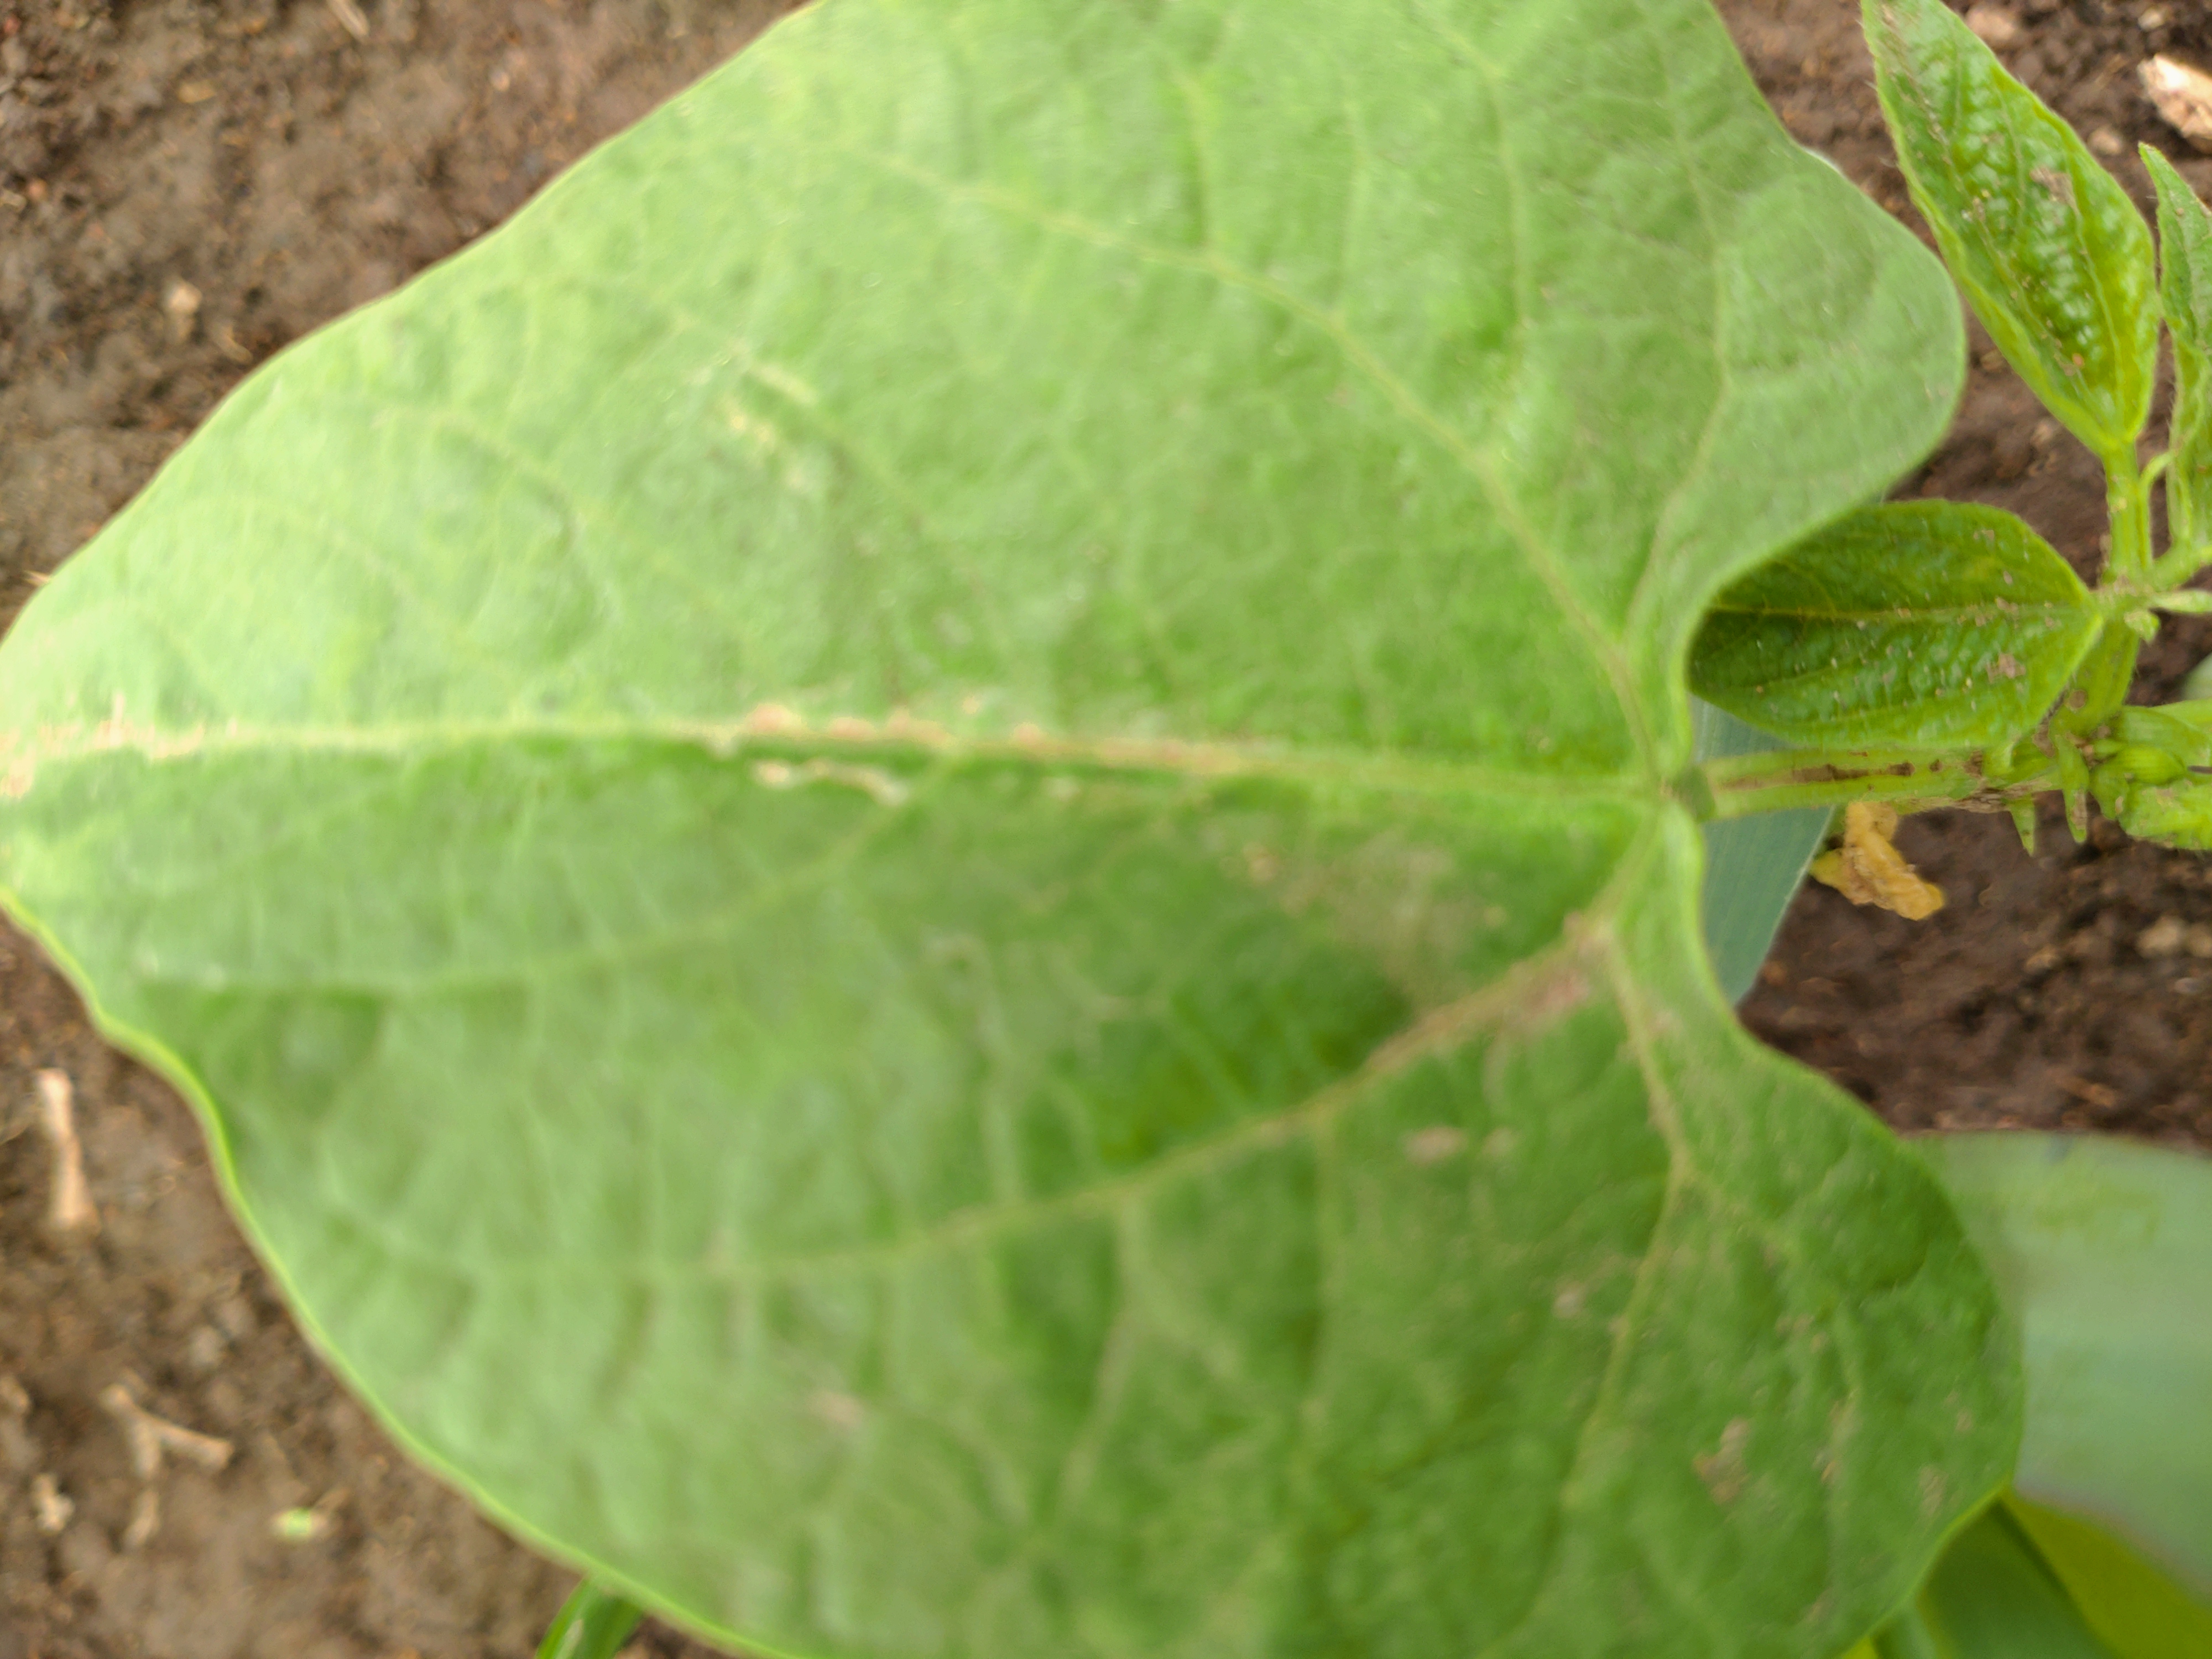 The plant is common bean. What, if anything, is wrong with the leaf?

healthy
